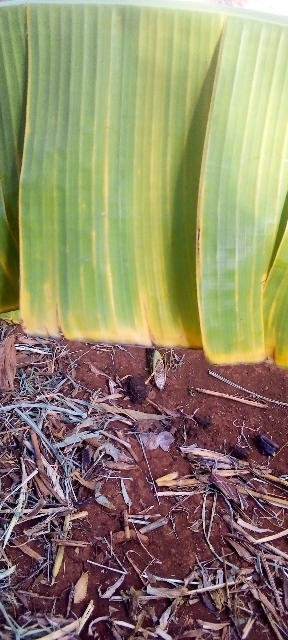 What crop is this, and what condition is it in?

banana, fusarium wilt race 1
